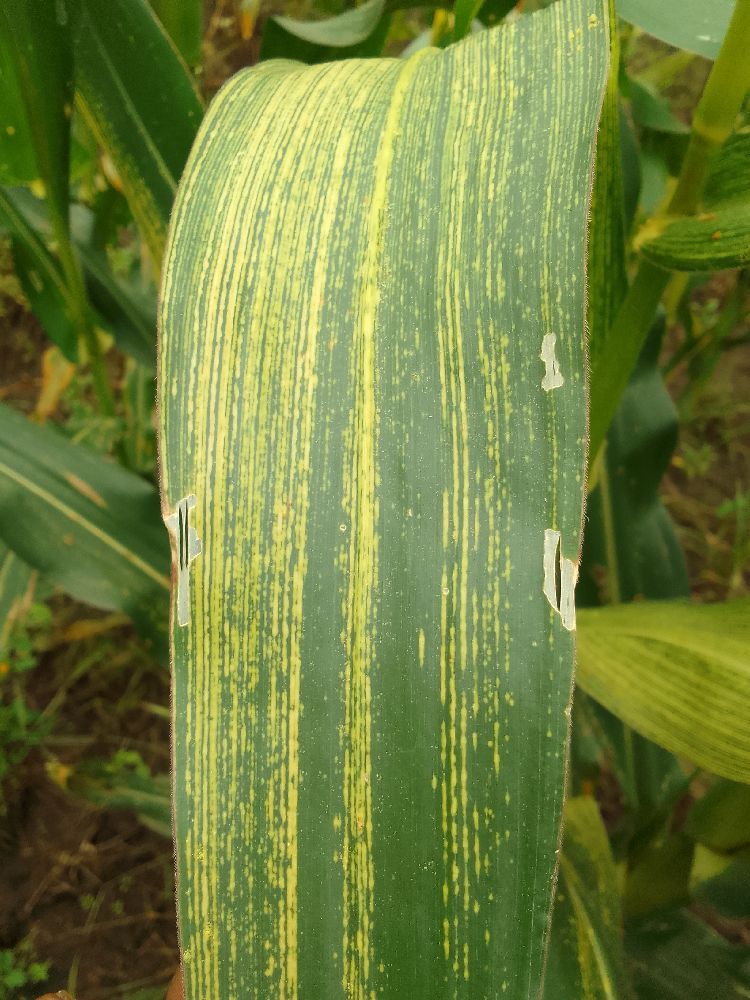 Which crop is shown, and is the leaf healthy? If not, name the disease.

maize, maize streak virus
